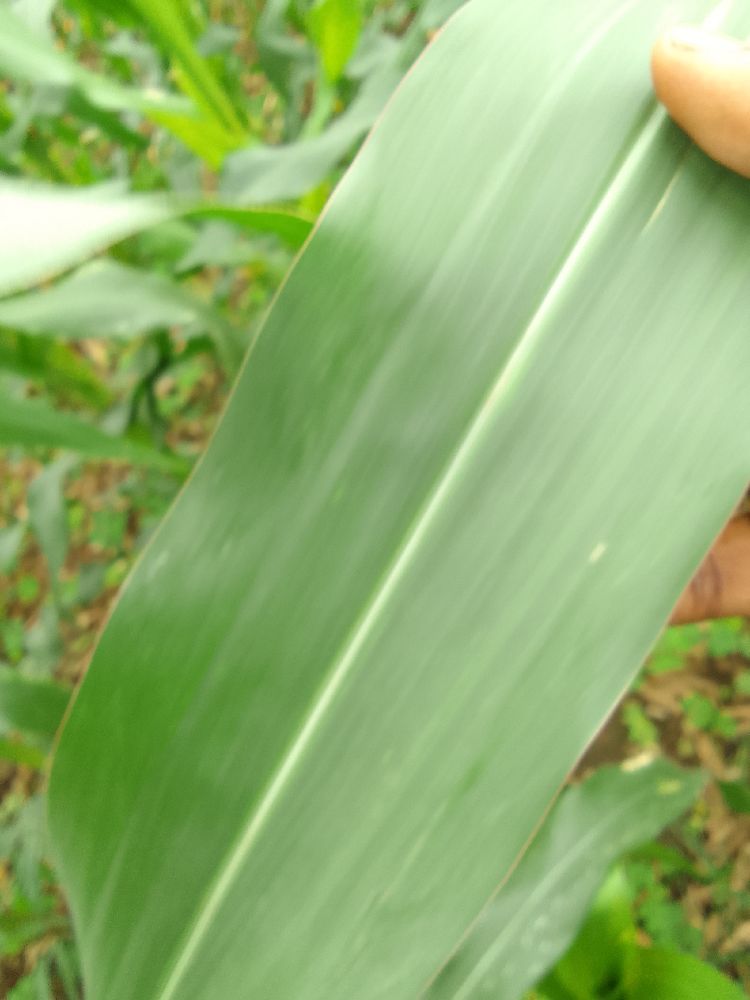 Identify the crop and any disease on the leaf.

maize, healthy
